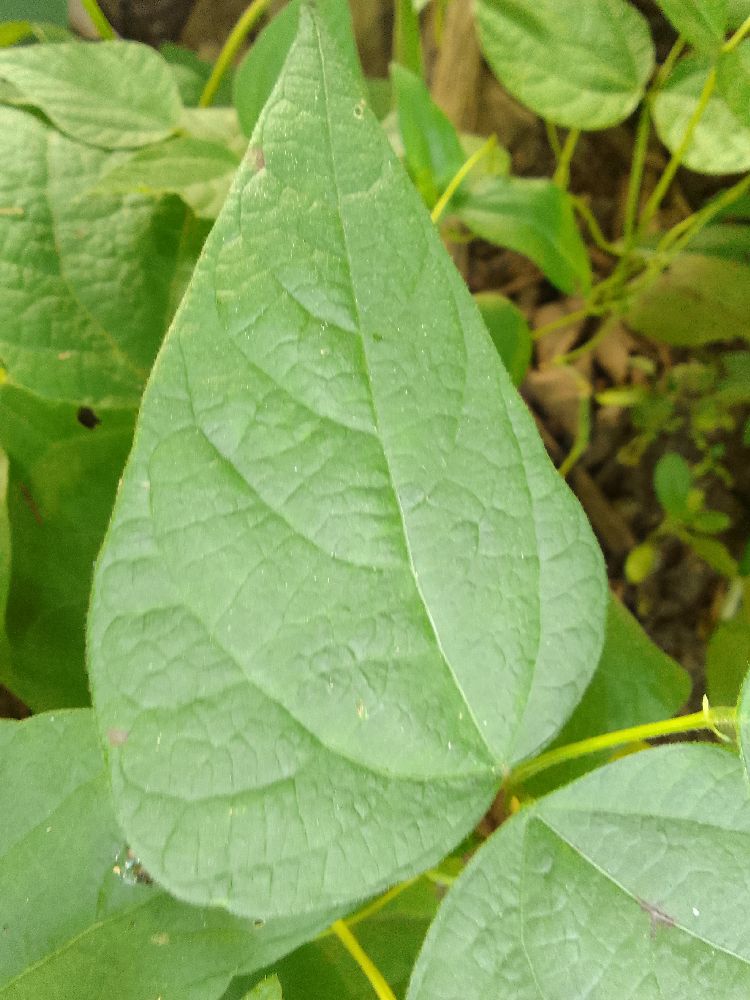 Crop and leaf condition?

common bean, healthy
